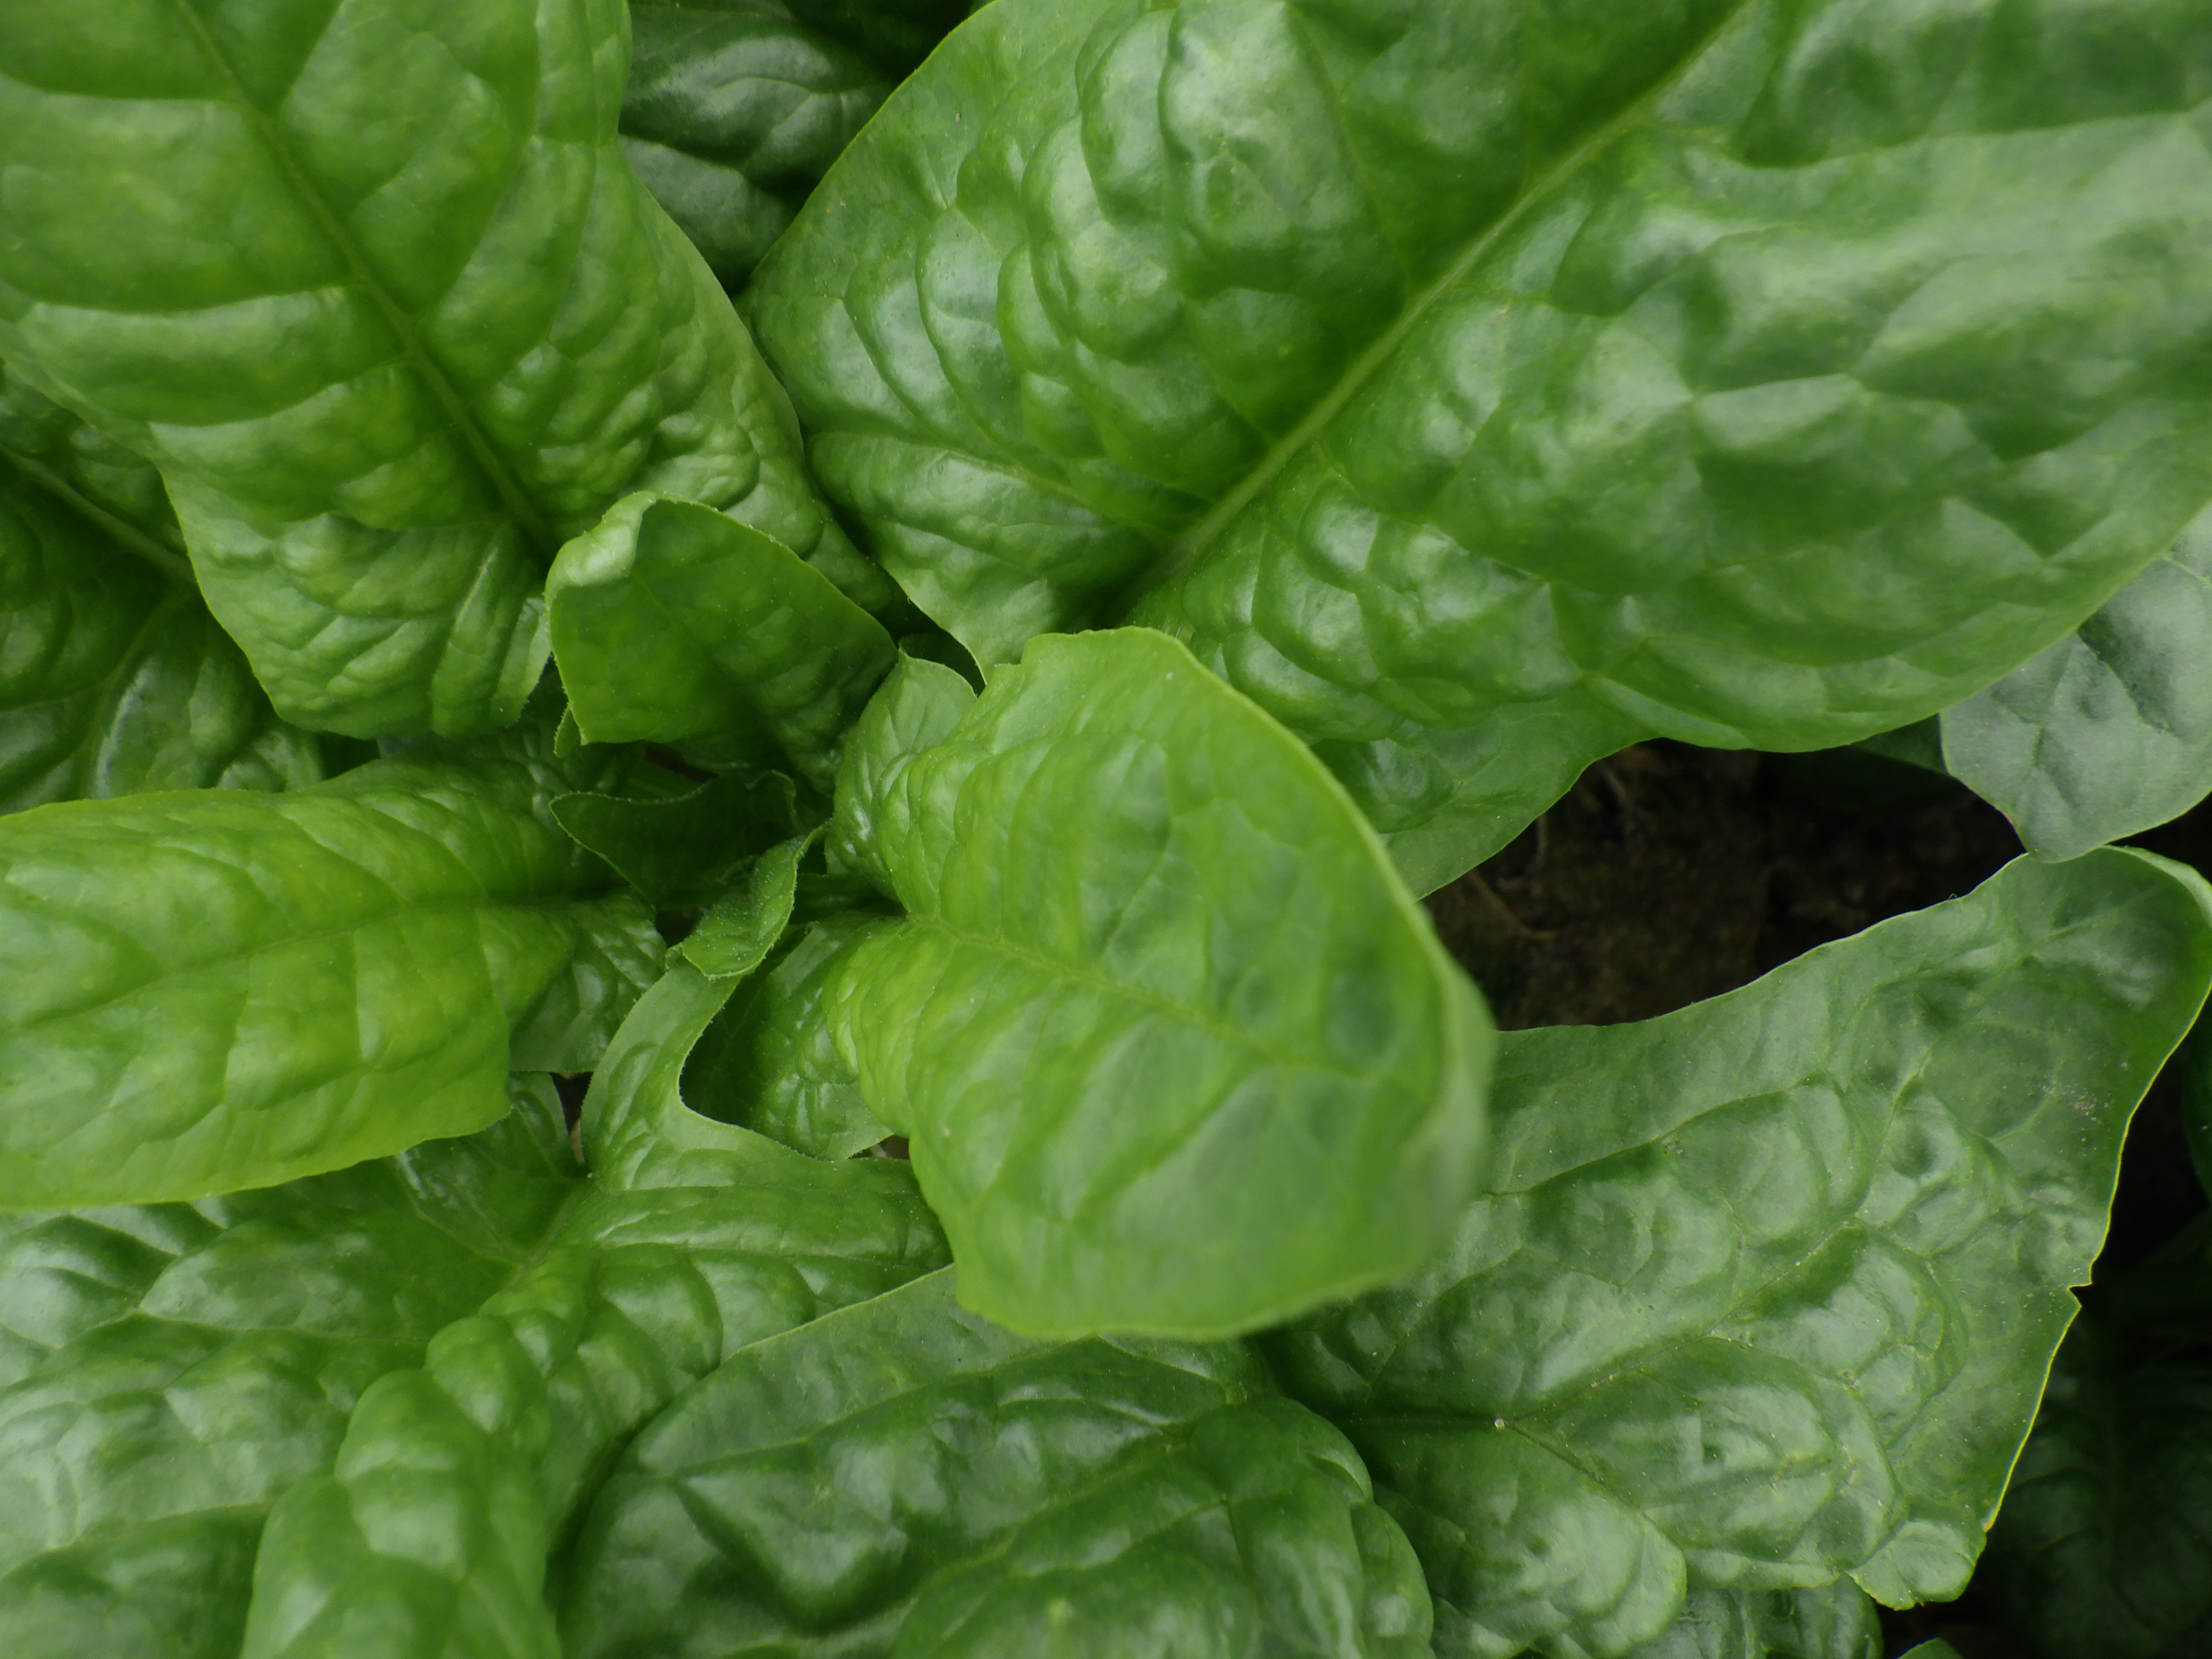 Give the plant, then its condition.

spinach, healthy
